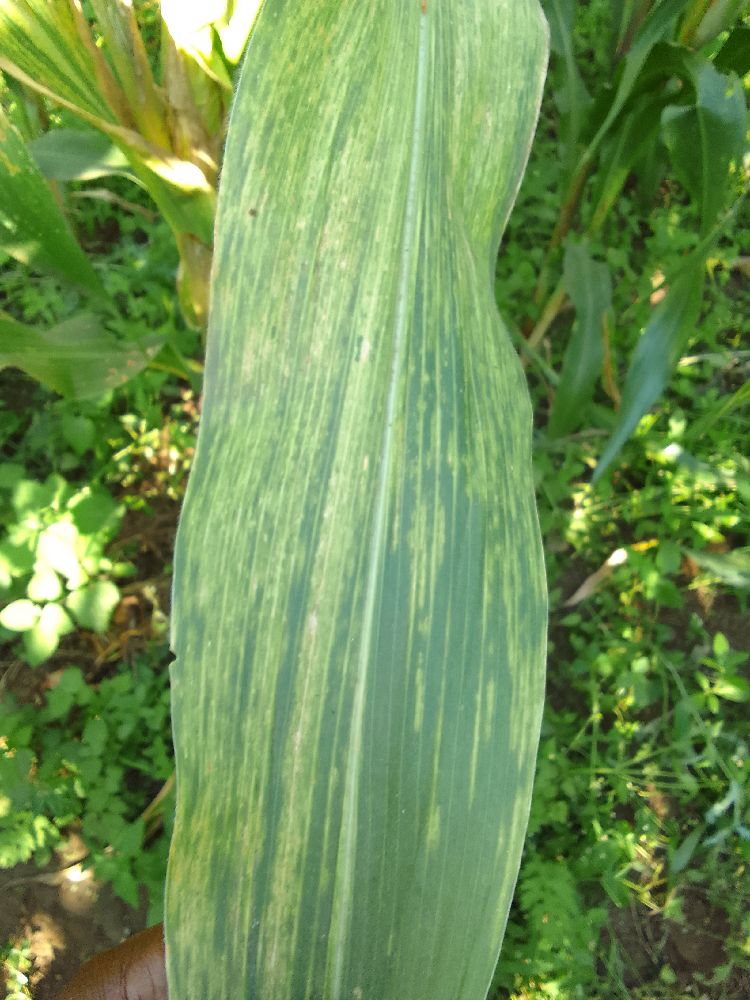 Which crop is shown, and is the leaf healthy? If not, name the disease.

maize, maize lethal necrosis
